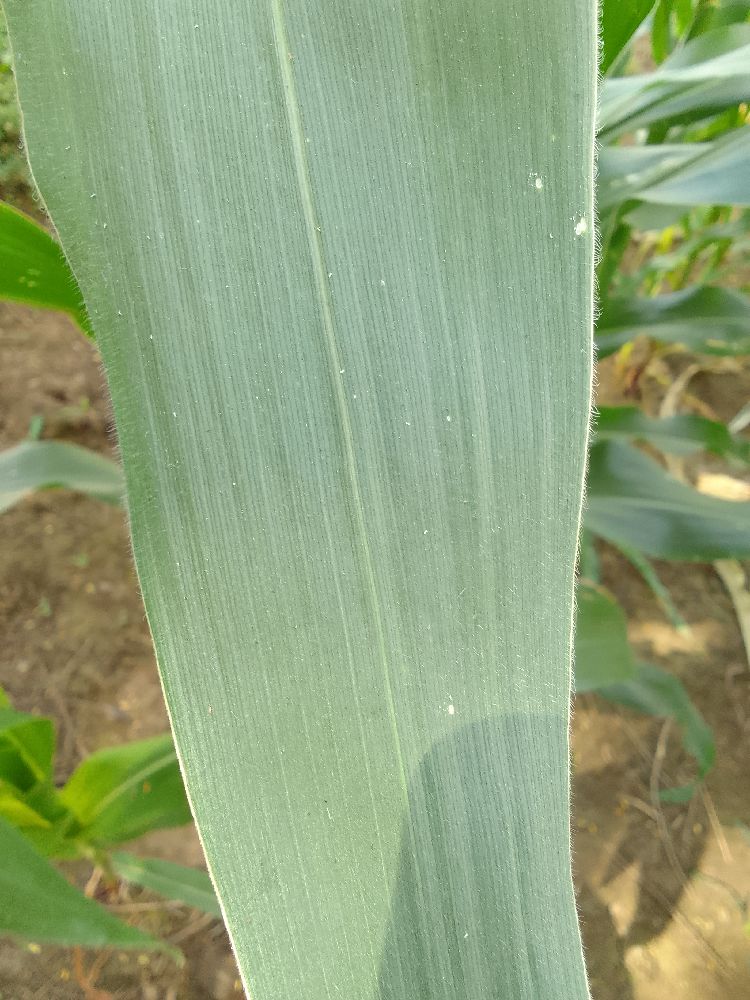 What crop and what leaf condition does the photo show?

maize, healthy
